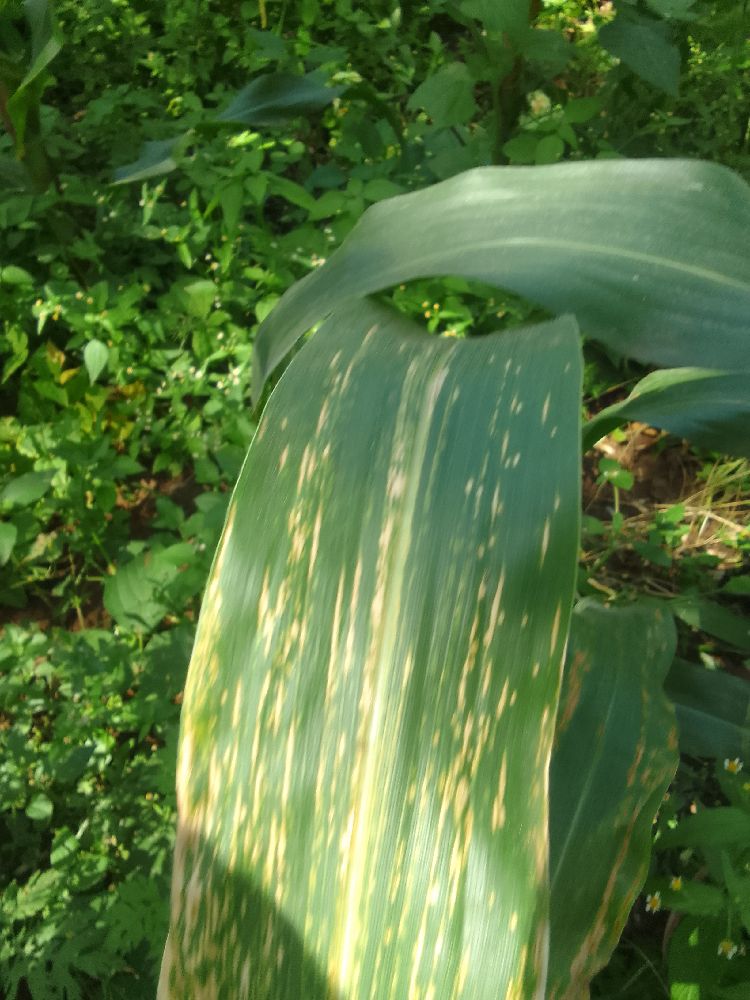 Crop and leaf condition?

maize, maize lethal necrosis
